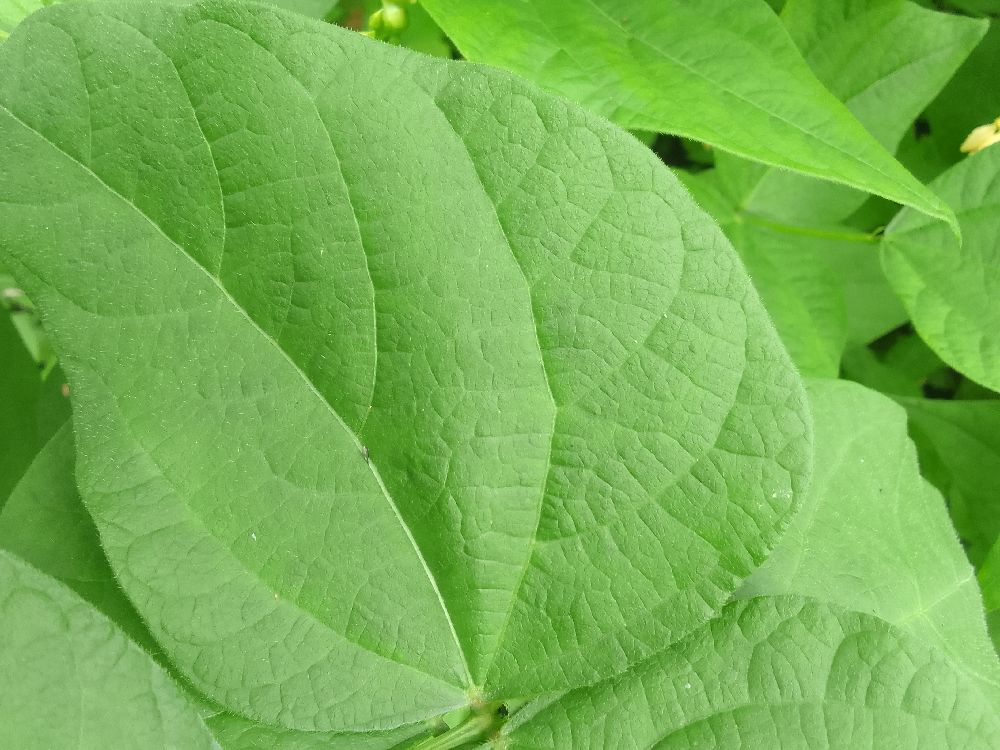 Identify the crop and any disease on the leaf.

common bean, healthy
